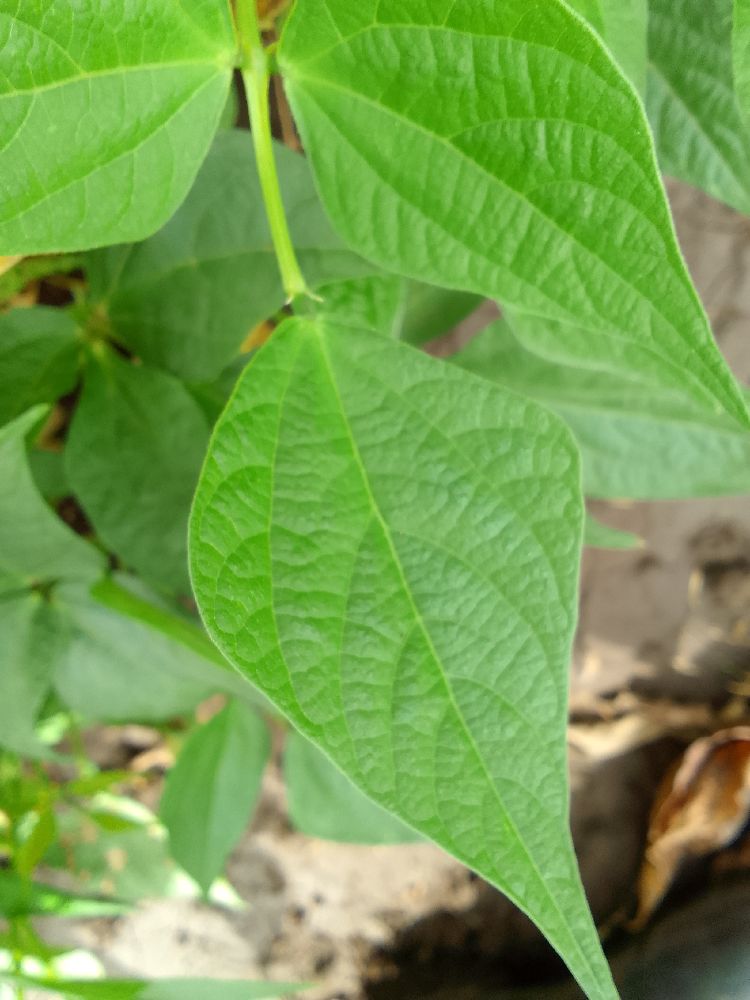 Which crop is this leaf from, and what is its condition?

common bean, healthy
